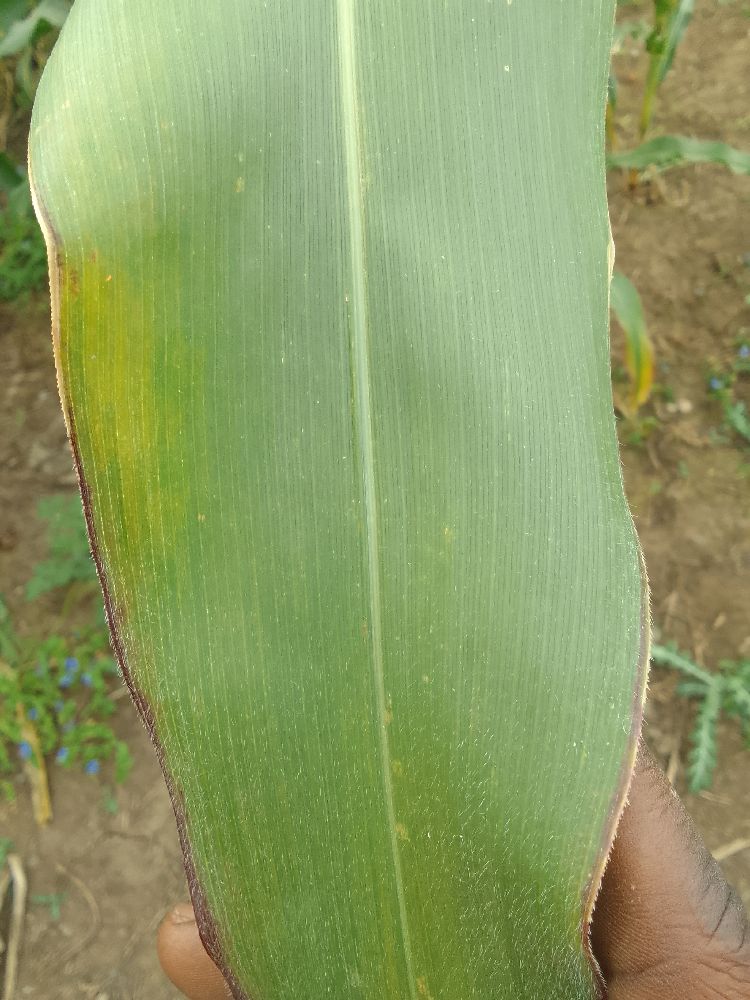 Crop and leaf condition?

maize, healthy
